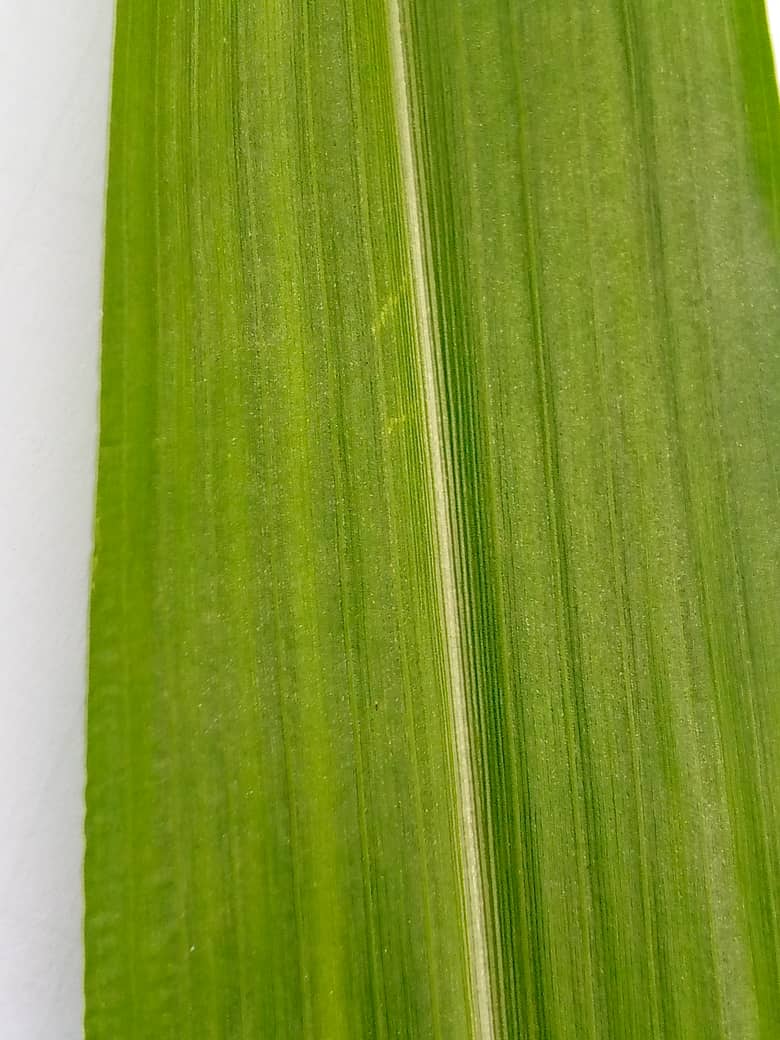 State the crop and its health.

pearl millet, healthy leaves
